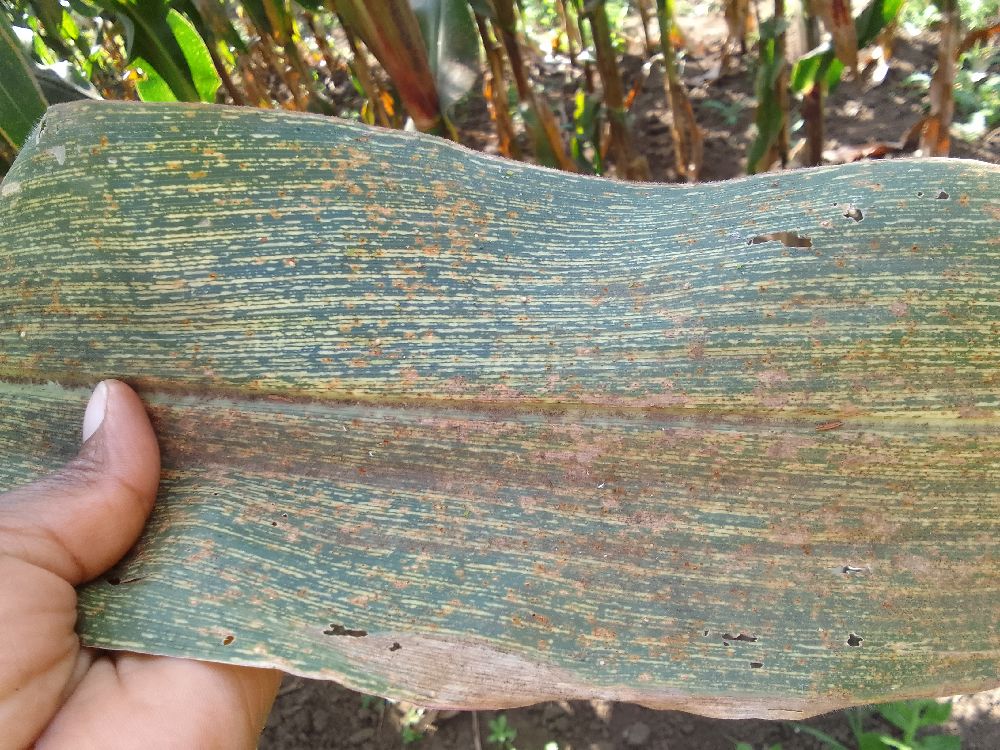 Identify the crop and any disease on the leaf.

maize, maize streak virus
